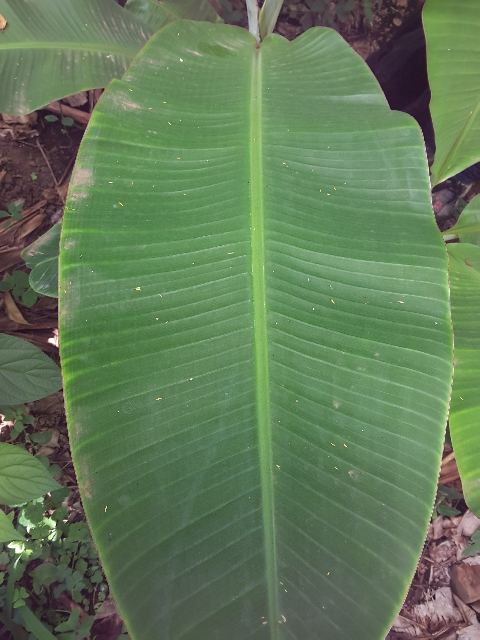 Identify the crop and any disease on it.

banana, healthy
